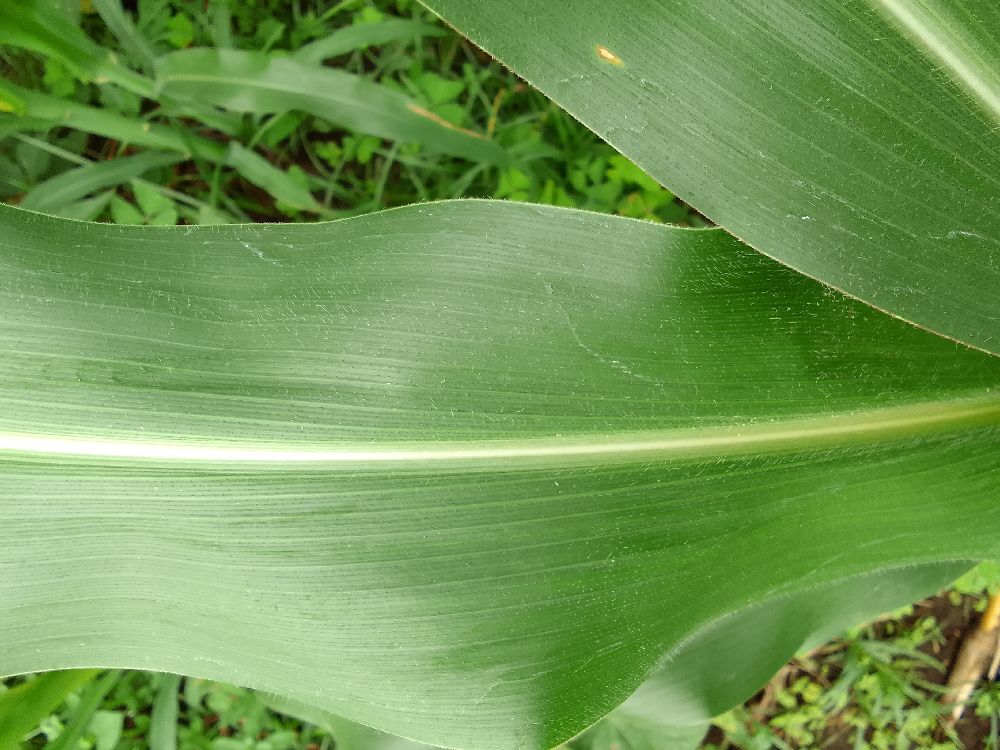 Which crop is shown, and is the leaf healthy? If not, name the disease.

maize, healthy
